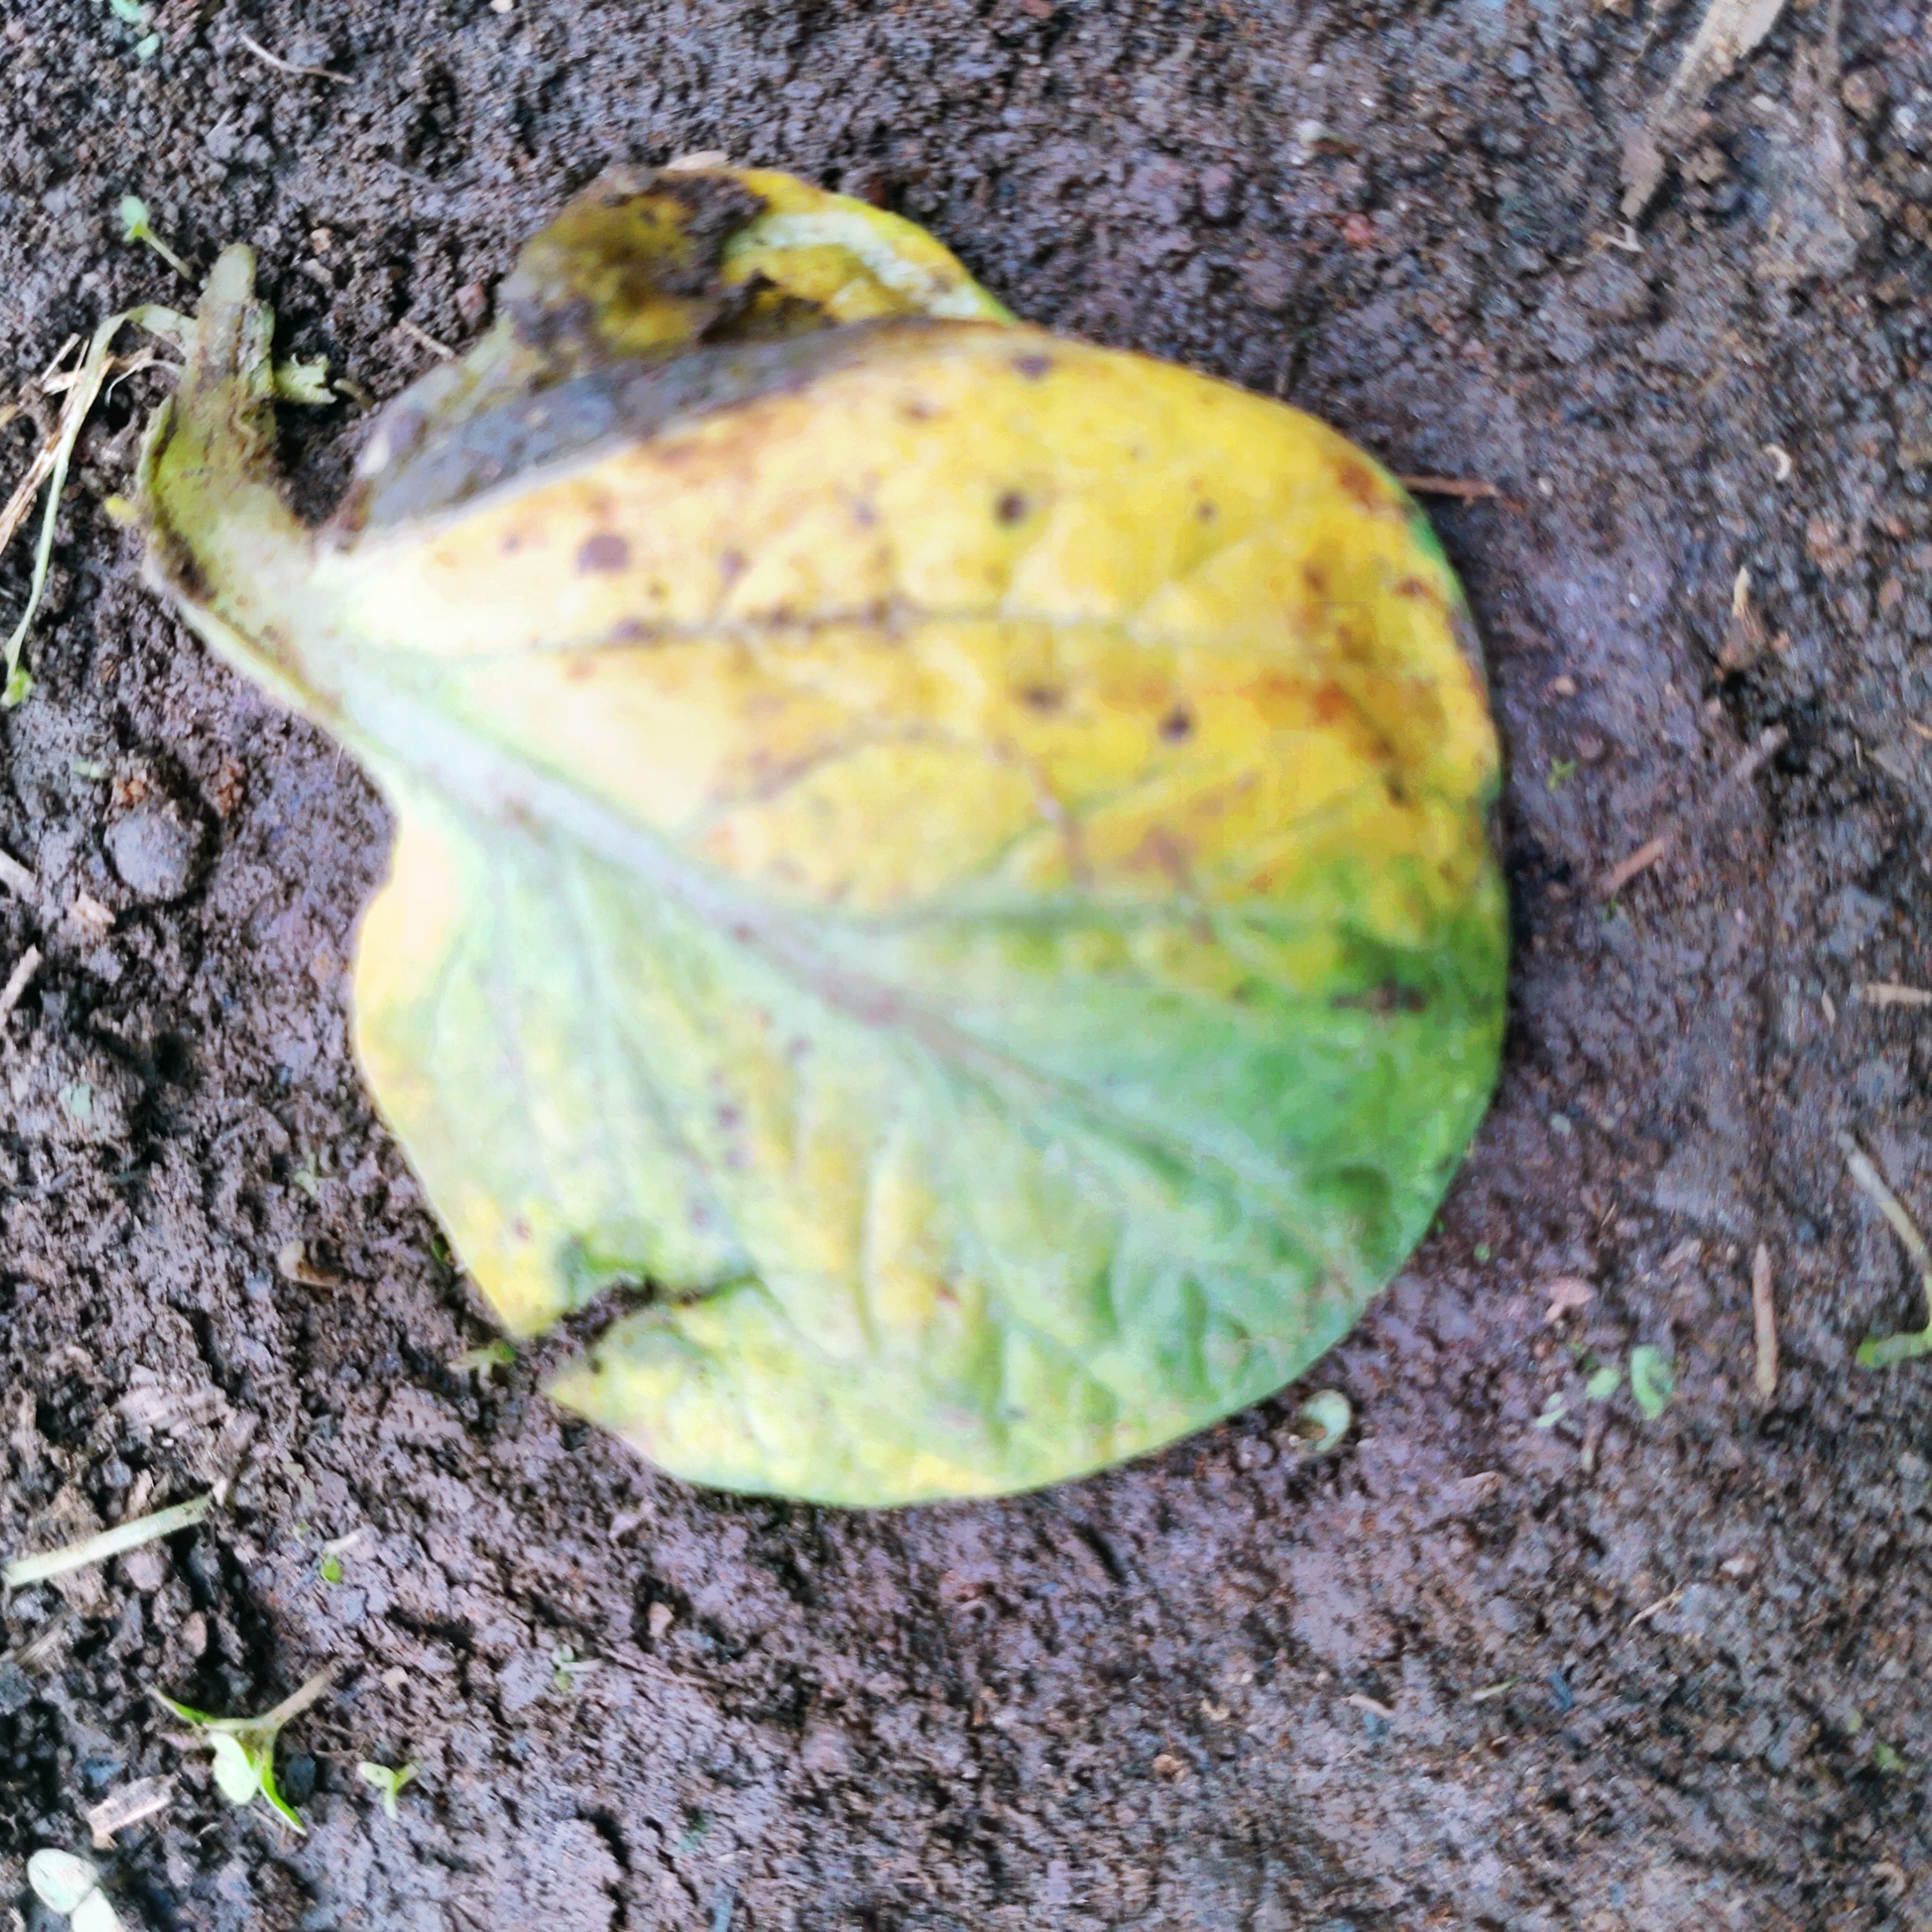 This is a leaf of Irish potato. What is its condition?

late blight
